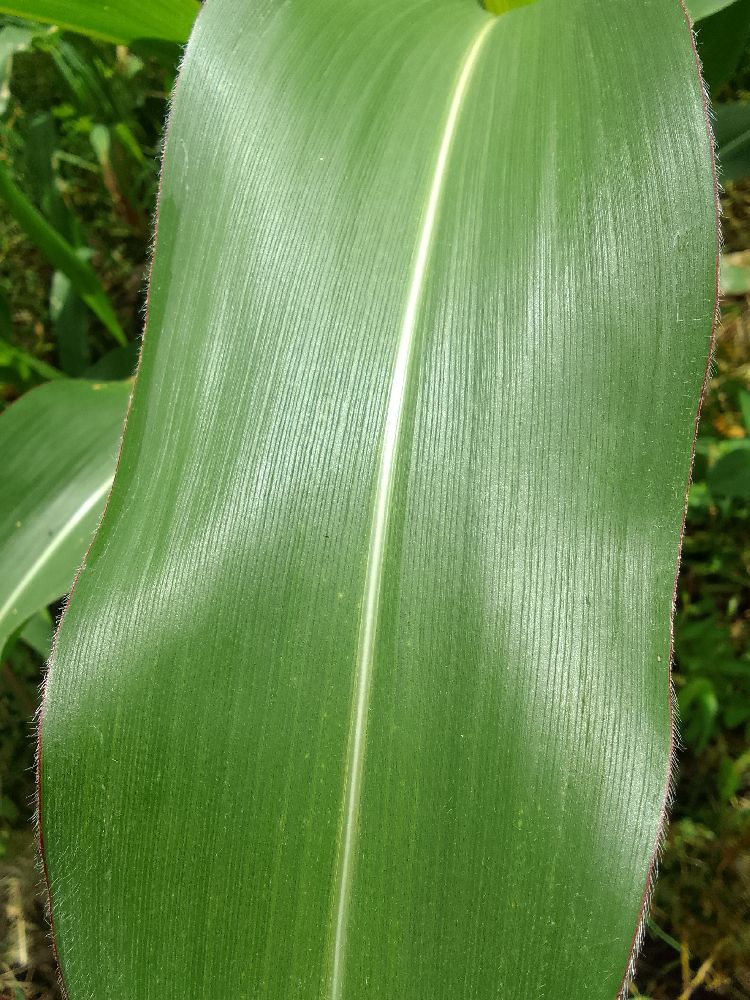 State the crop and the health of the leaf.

maize, healthy
